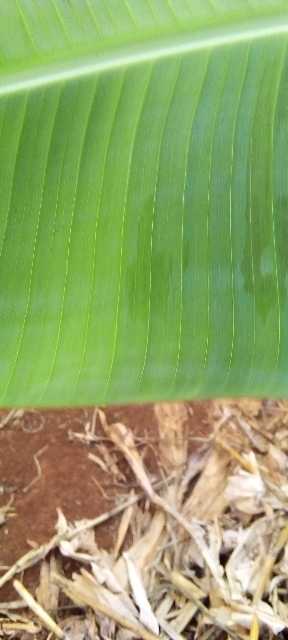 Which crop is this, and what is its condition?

banana, healthy
